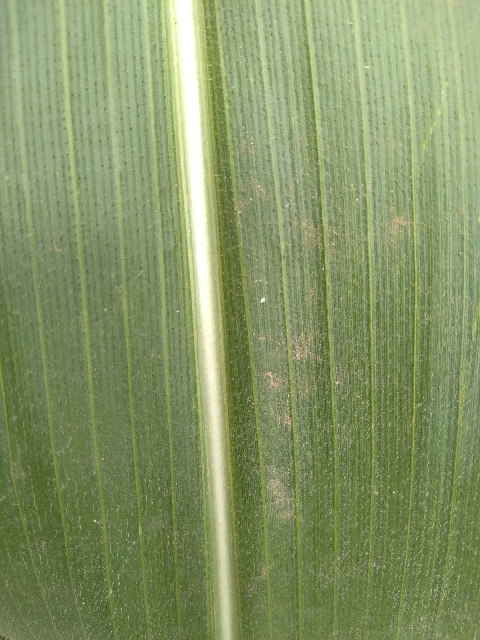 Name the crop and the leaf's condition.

maize, healthy
